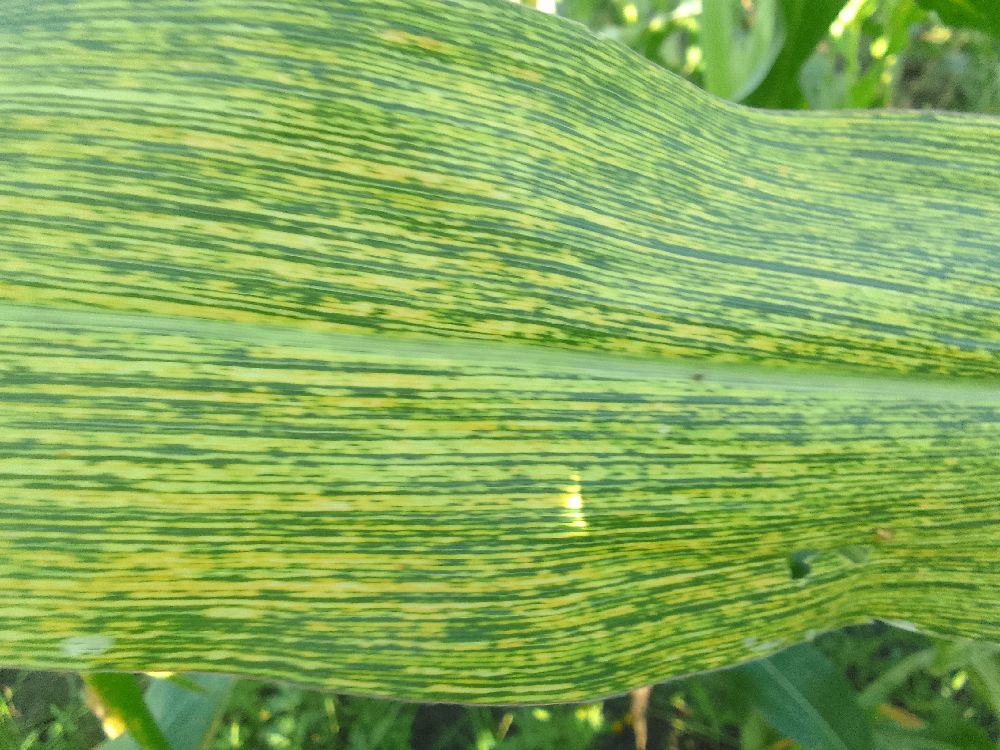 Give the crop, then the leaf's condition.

maize, maize streak virus
